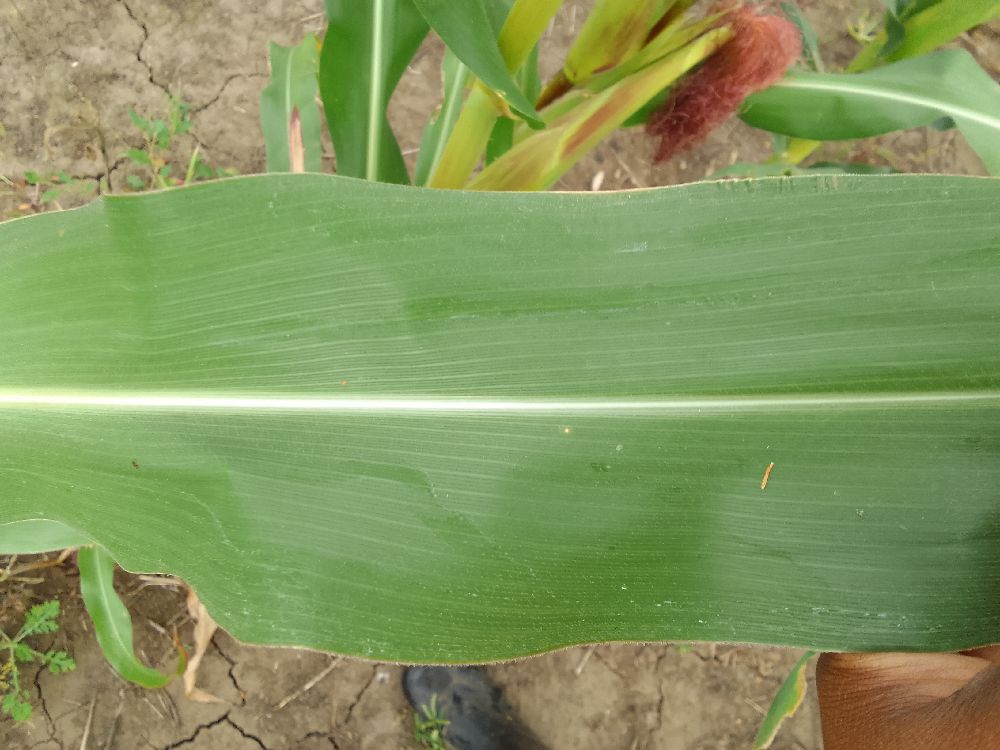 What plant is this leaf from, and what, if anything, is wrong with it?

maize, healthy
